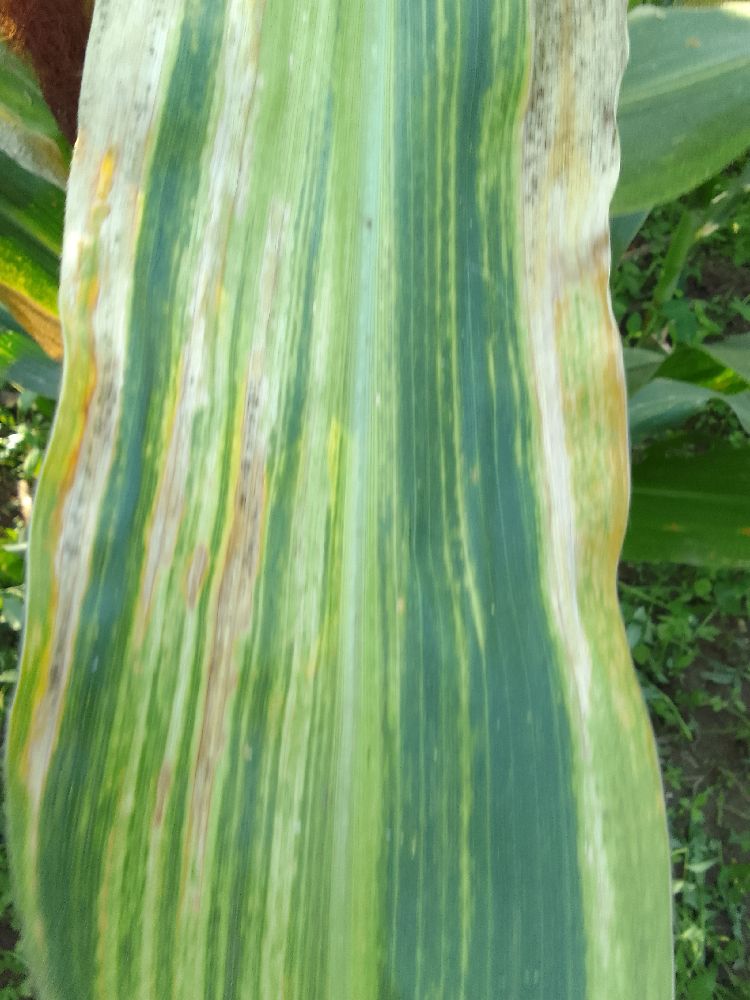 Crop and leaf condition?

maize, maize lethal necrosis
